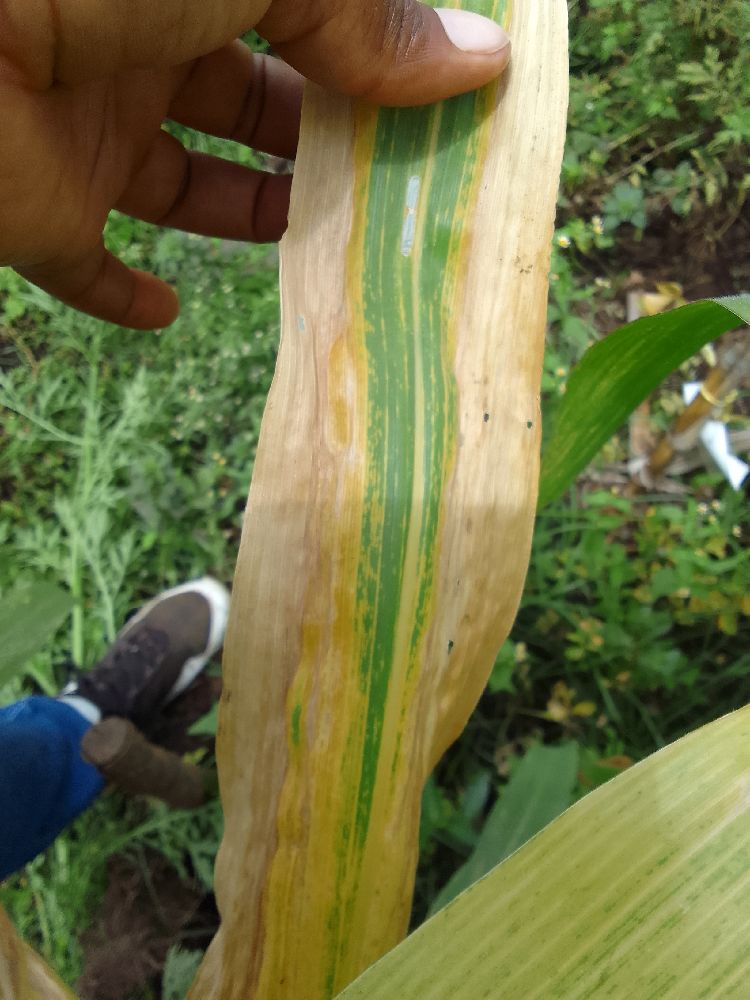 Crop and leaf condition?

maize, maize lethal necrosis
